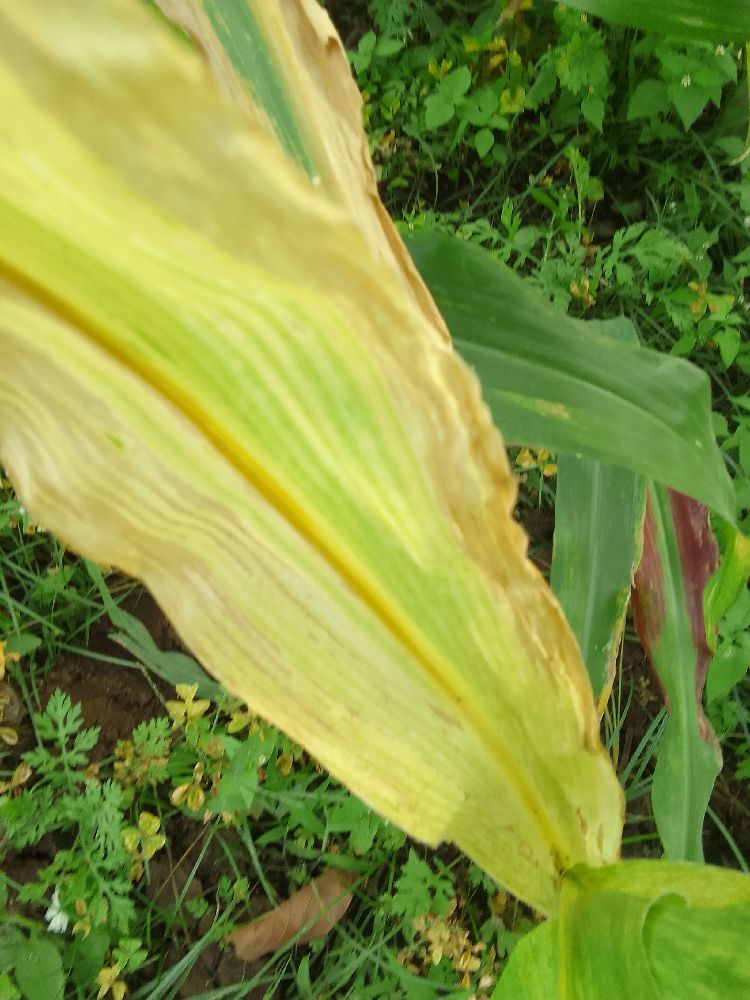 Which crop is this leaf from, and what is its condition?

maize, maize lethal necrosis
